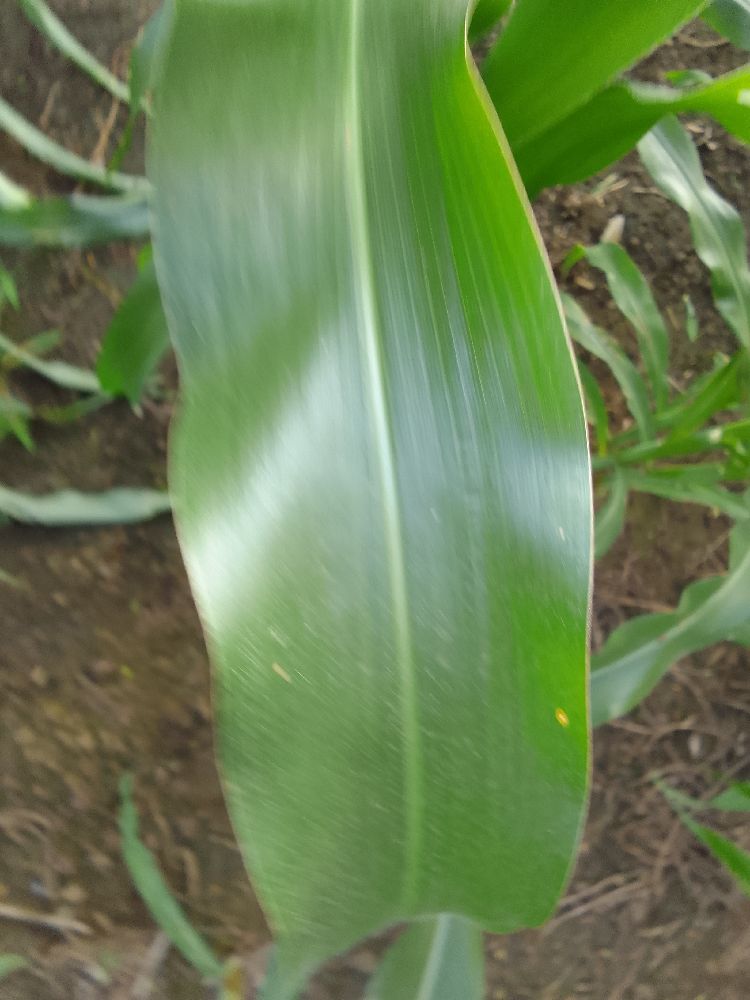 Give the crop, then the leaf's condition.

maize, healthy
